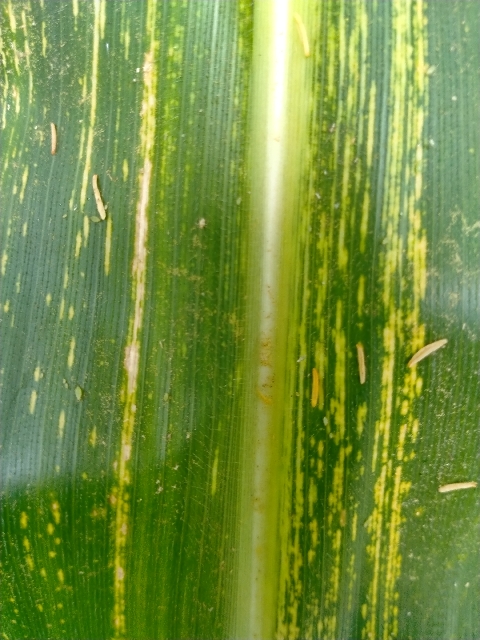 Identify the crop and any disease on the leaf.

maize, maize streak virus
